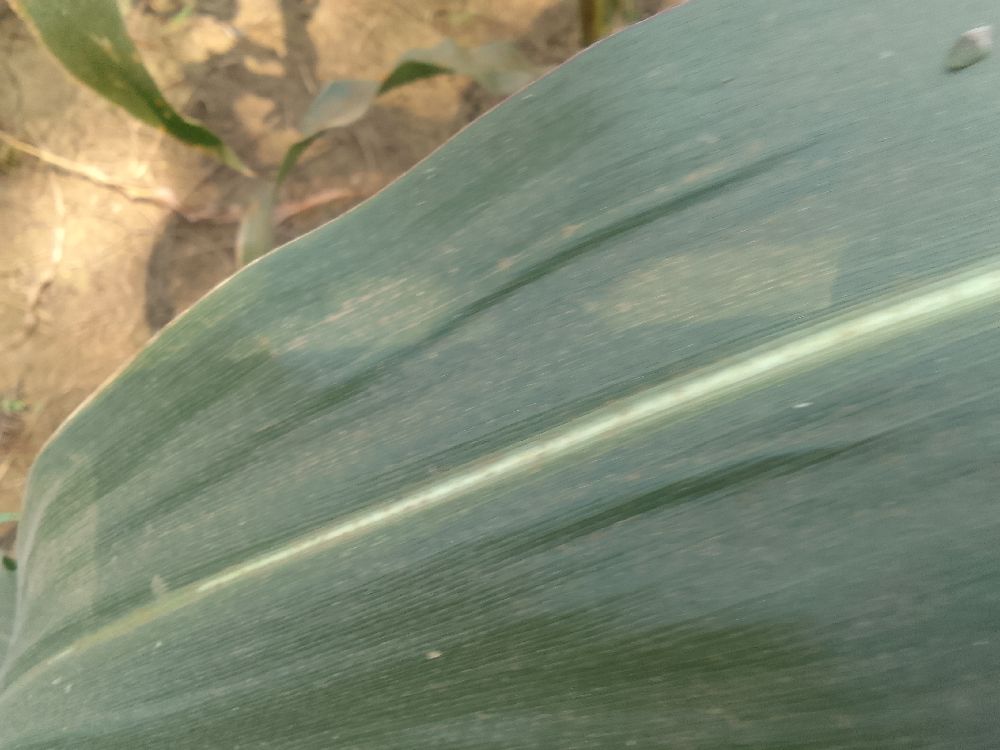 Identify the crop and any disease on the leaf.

maize, healthy
